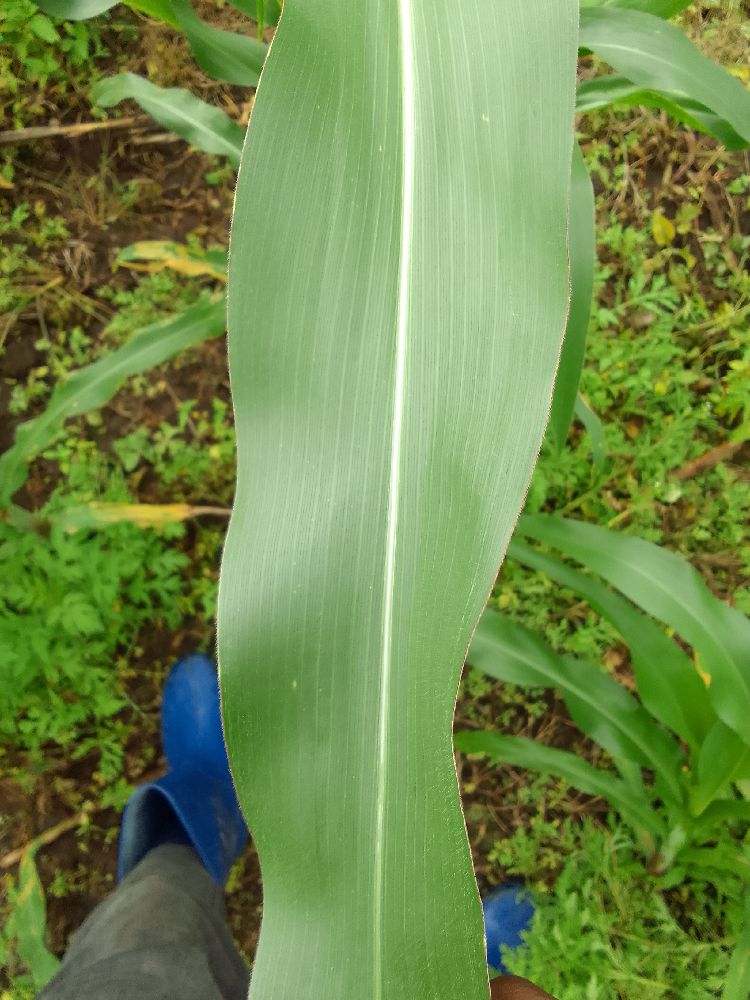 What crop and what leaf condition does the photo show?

maize, healthy
